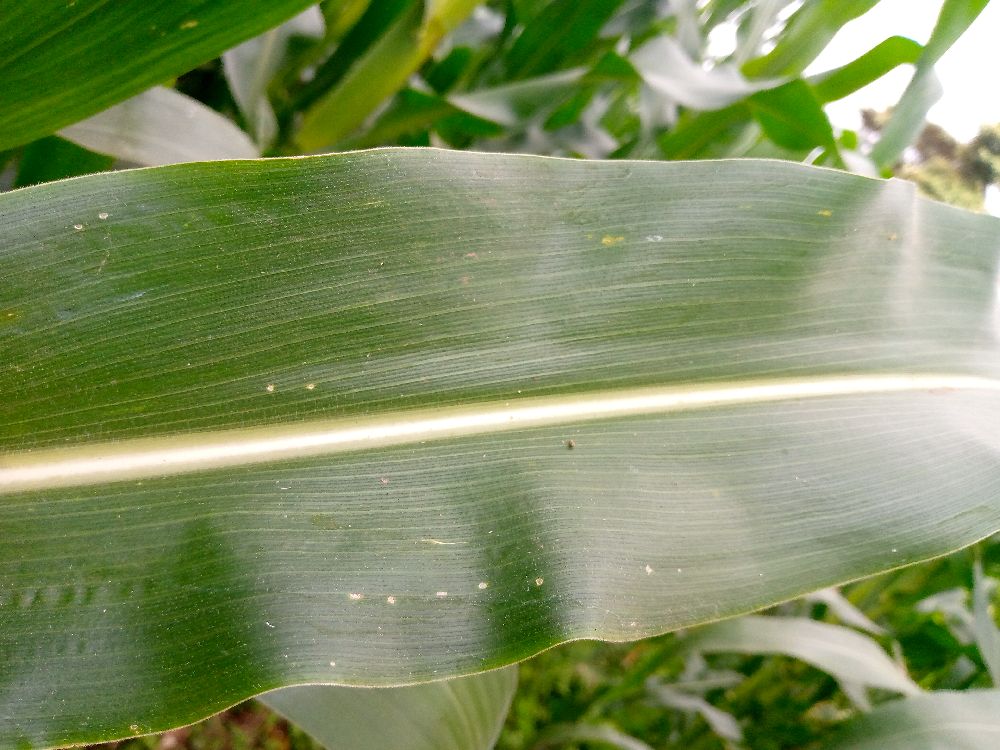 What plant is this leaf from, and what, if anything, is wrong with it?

maize, healthy
